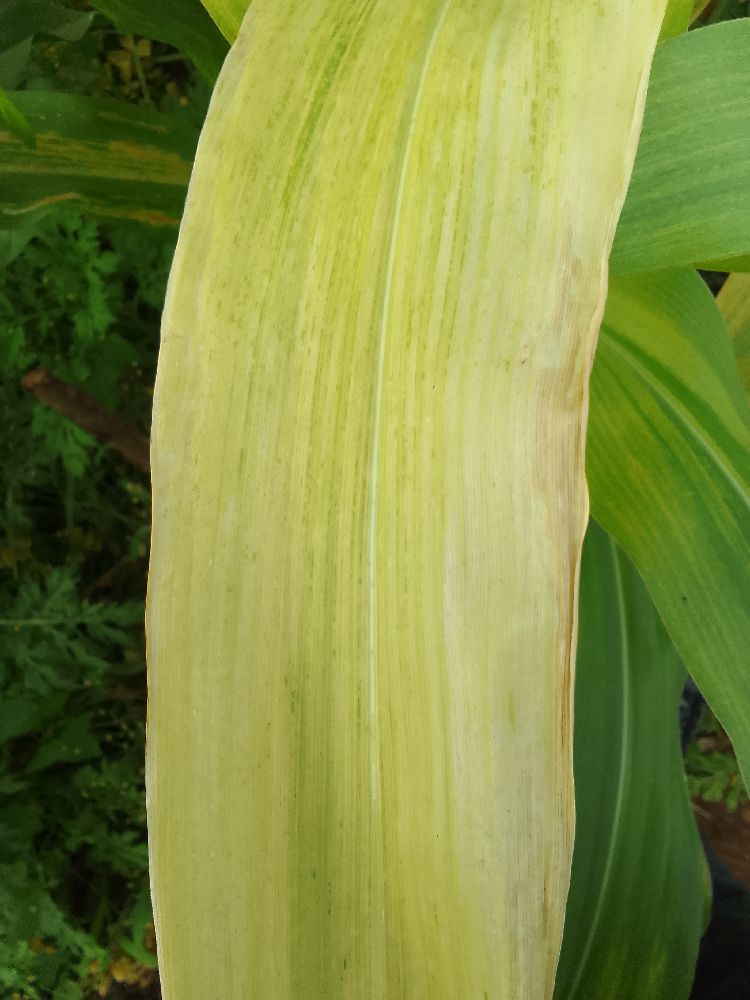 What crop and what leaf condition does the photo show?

maize, maize lethal necrosis
